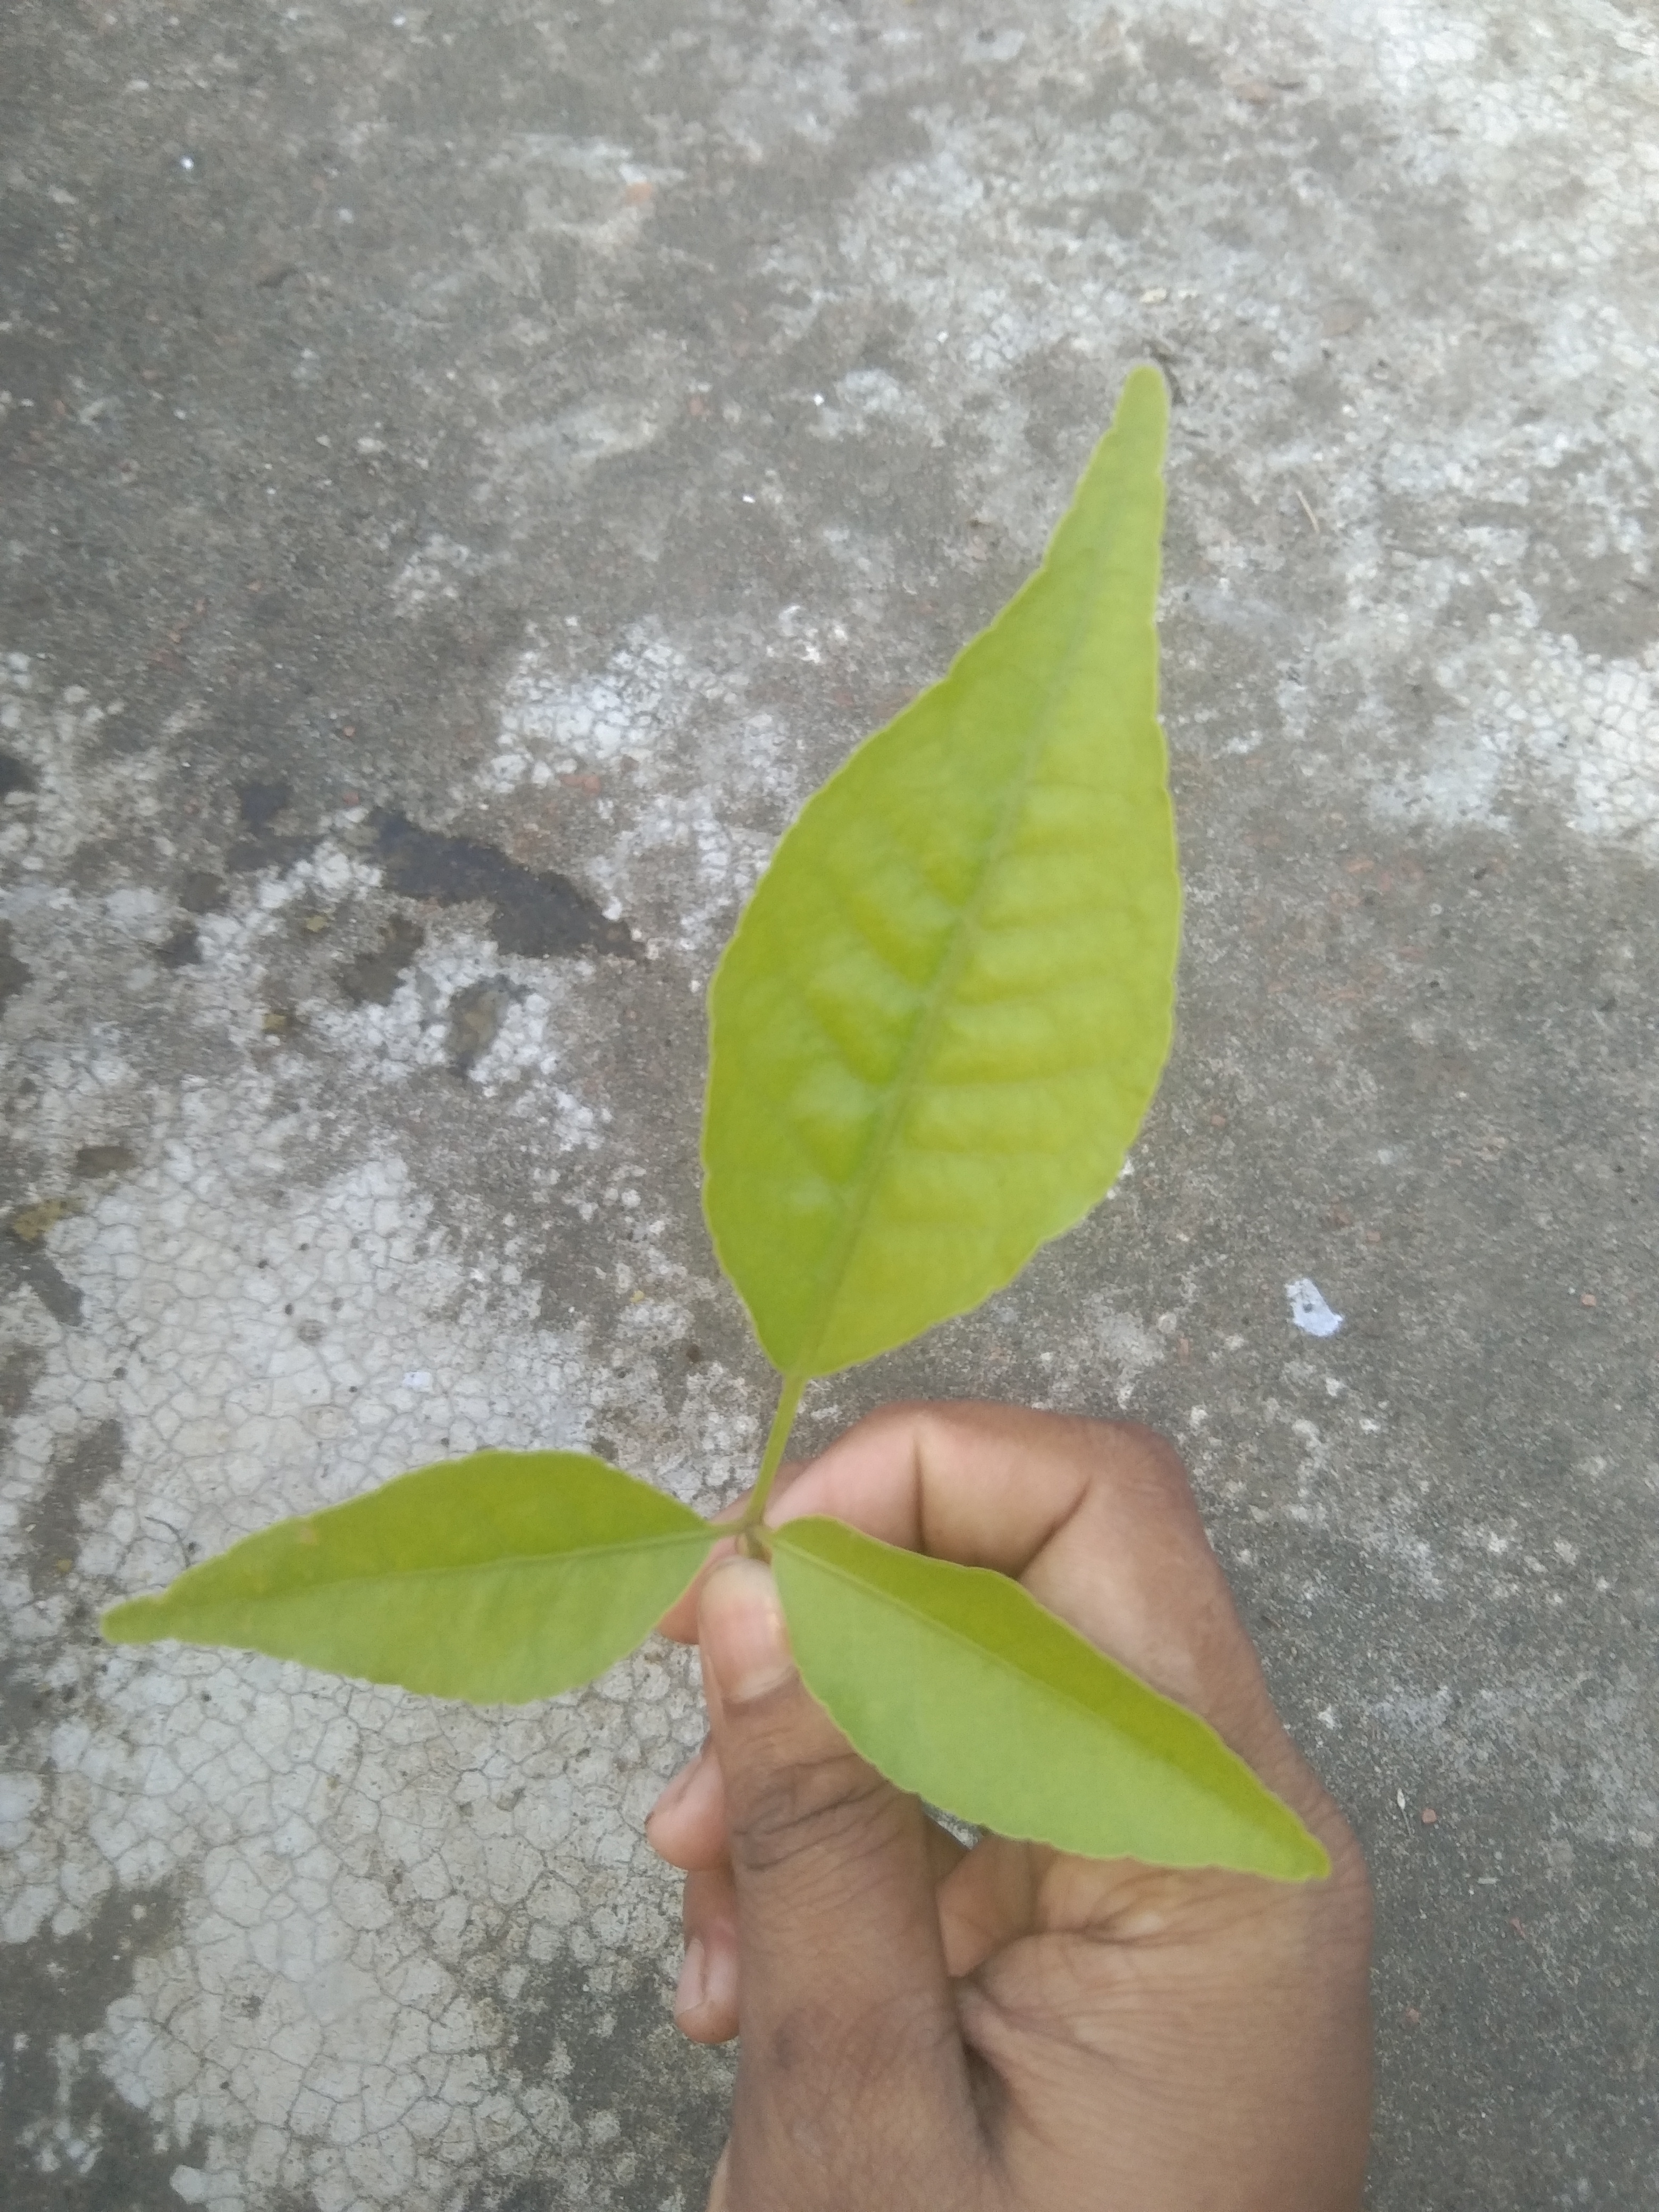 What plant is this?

wood apple
